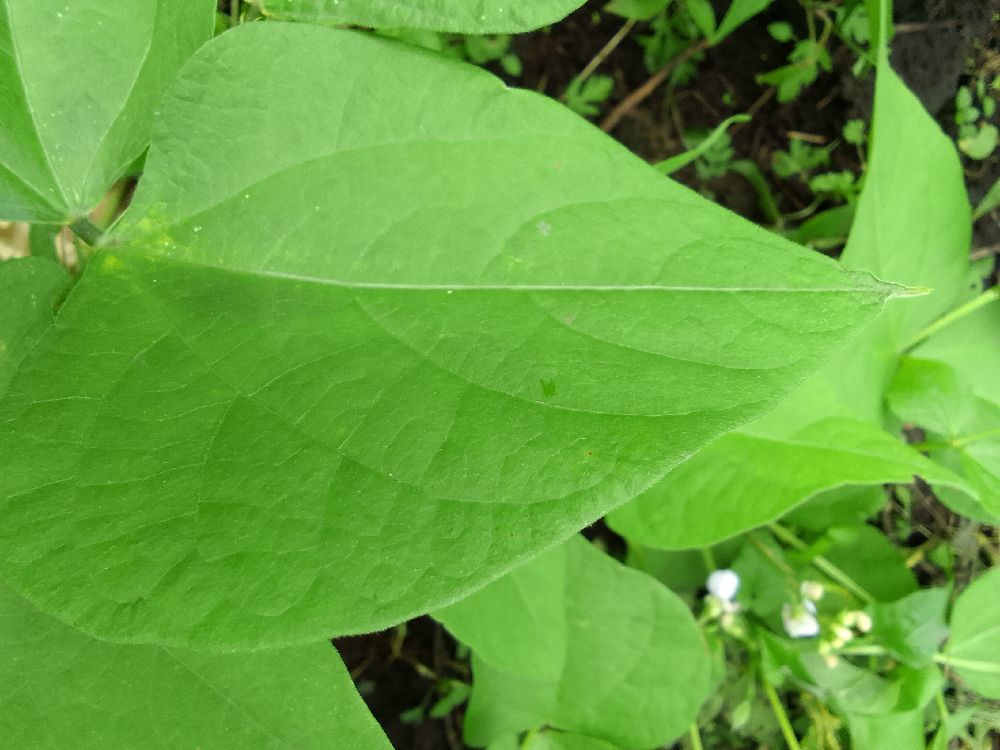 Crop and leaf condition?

common bean, healthy
